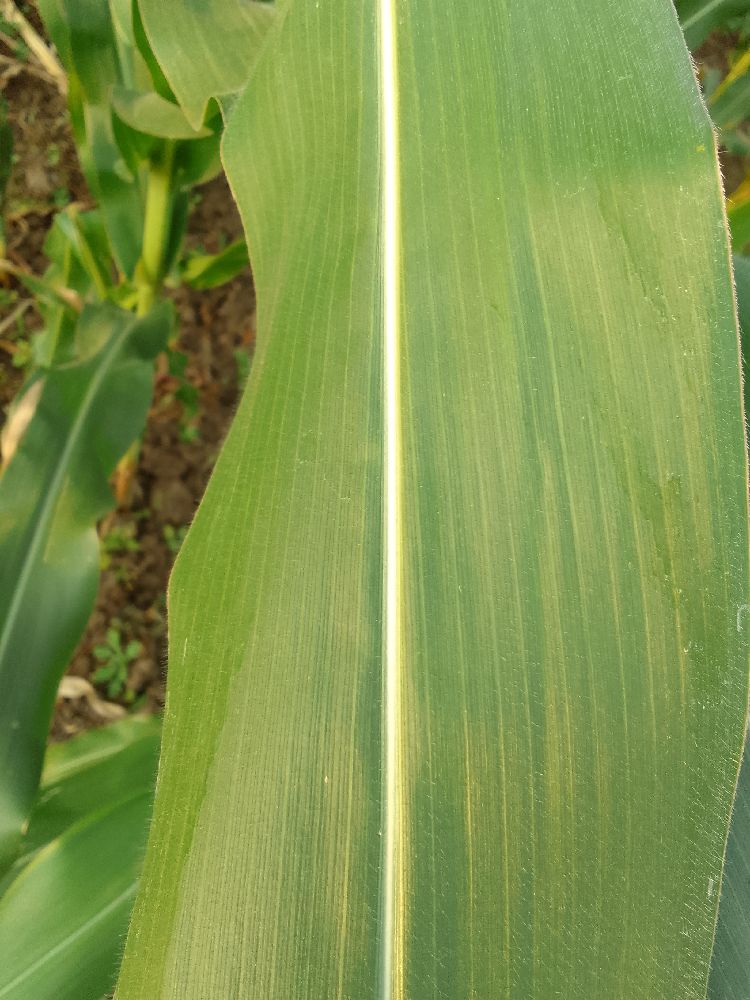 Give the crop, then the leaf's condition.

maize, healthy
